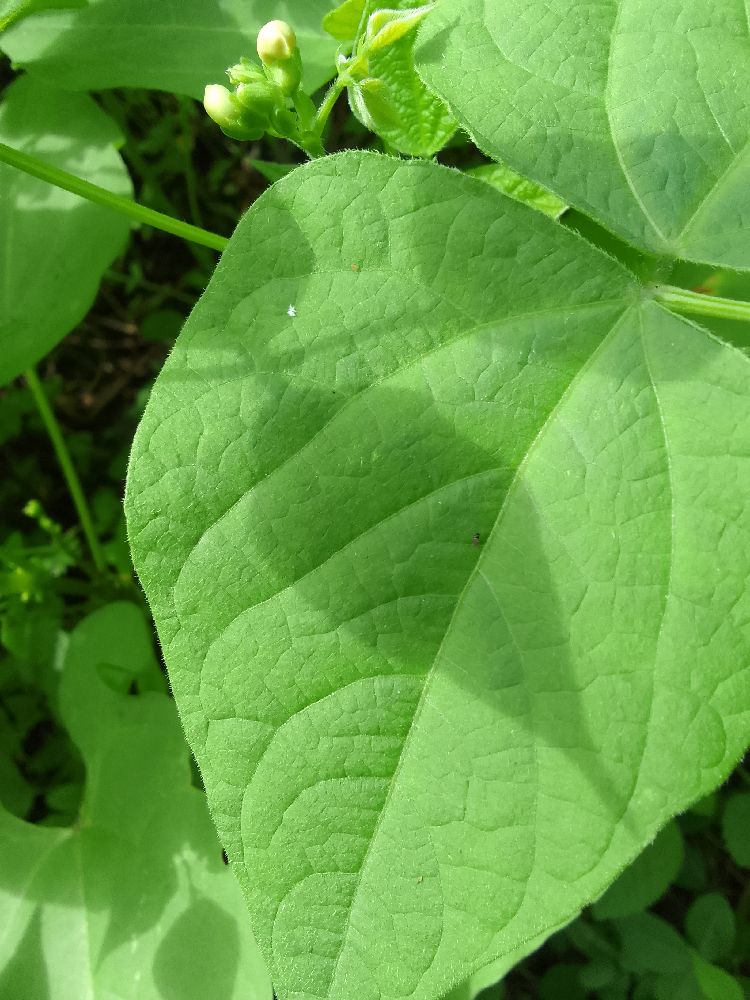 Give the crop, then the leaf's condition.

common bean, healthy
